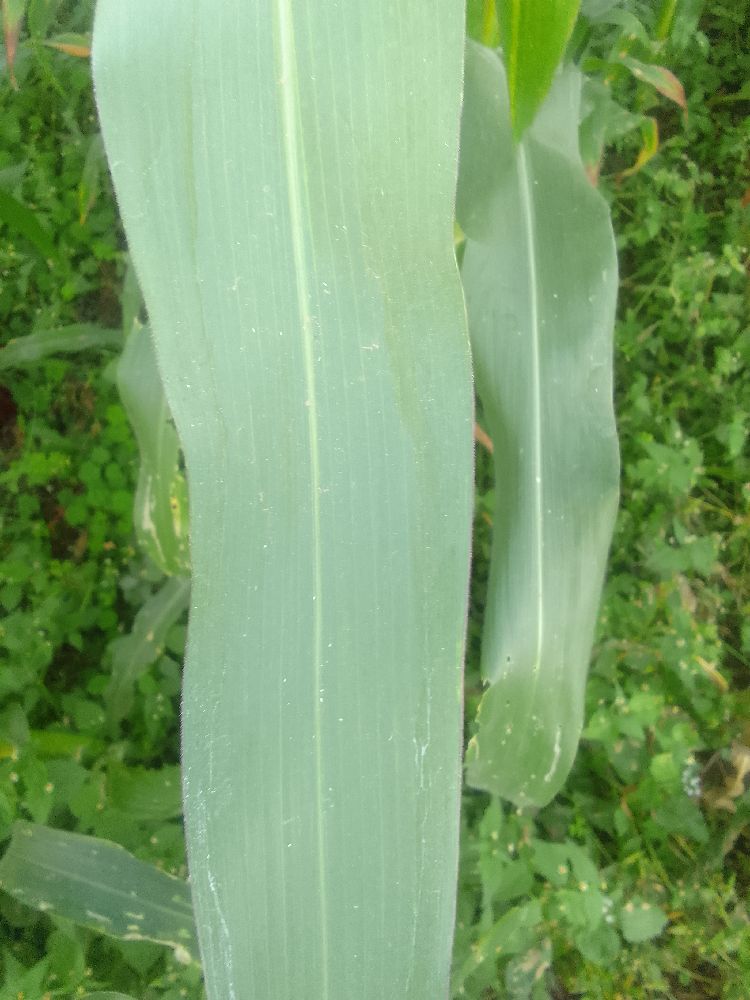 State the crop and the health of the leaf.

maize, healthy
